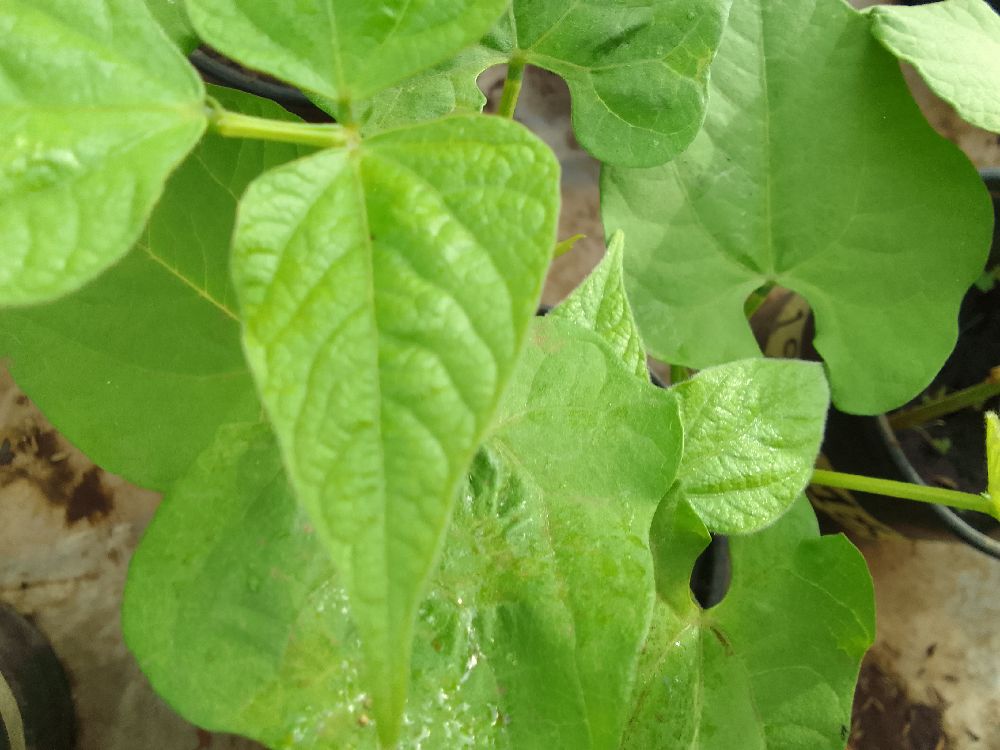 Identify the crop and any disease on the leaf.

common bean, healthy
